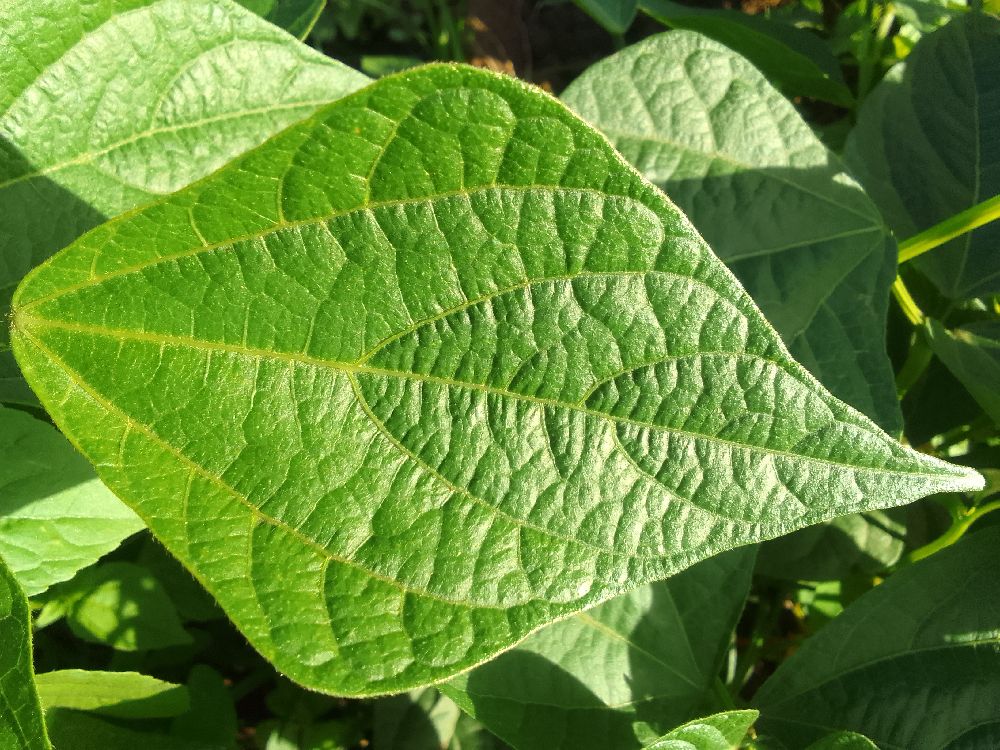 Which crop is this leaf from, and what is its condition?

common bean, healthy
